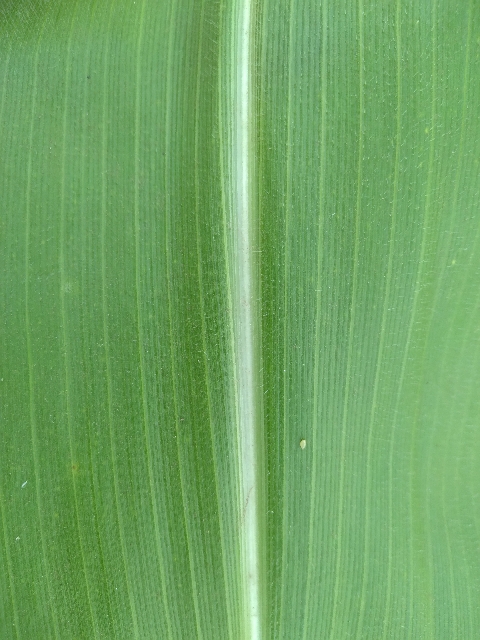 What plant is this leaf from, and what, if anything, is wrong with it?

maize, healthy
